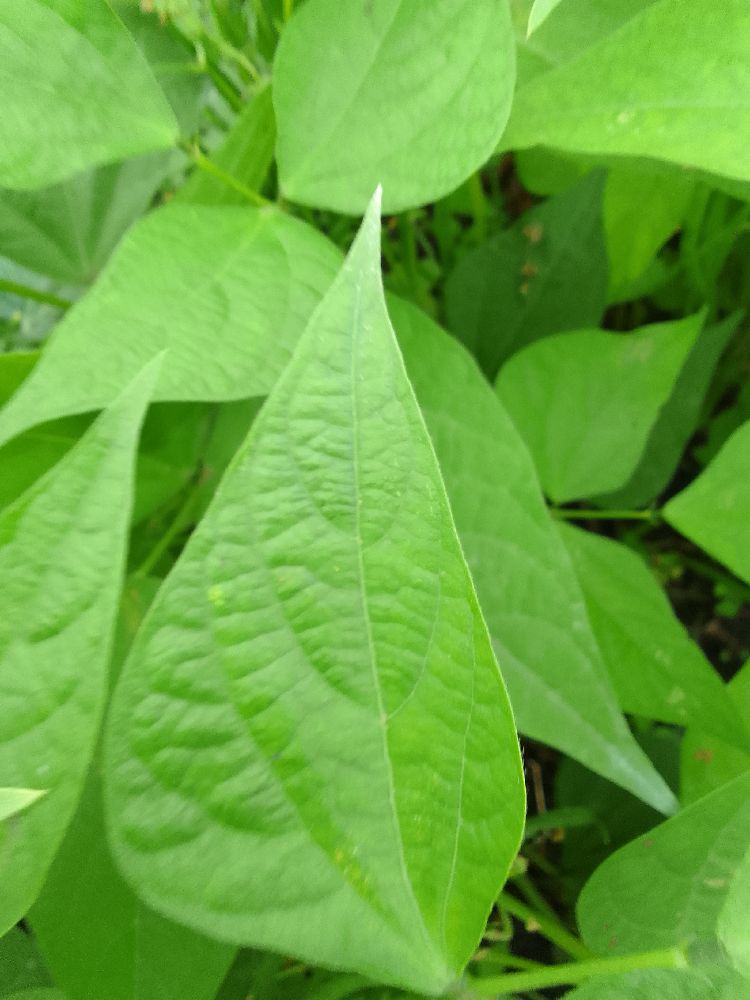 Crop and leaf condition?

common bean, healthy
